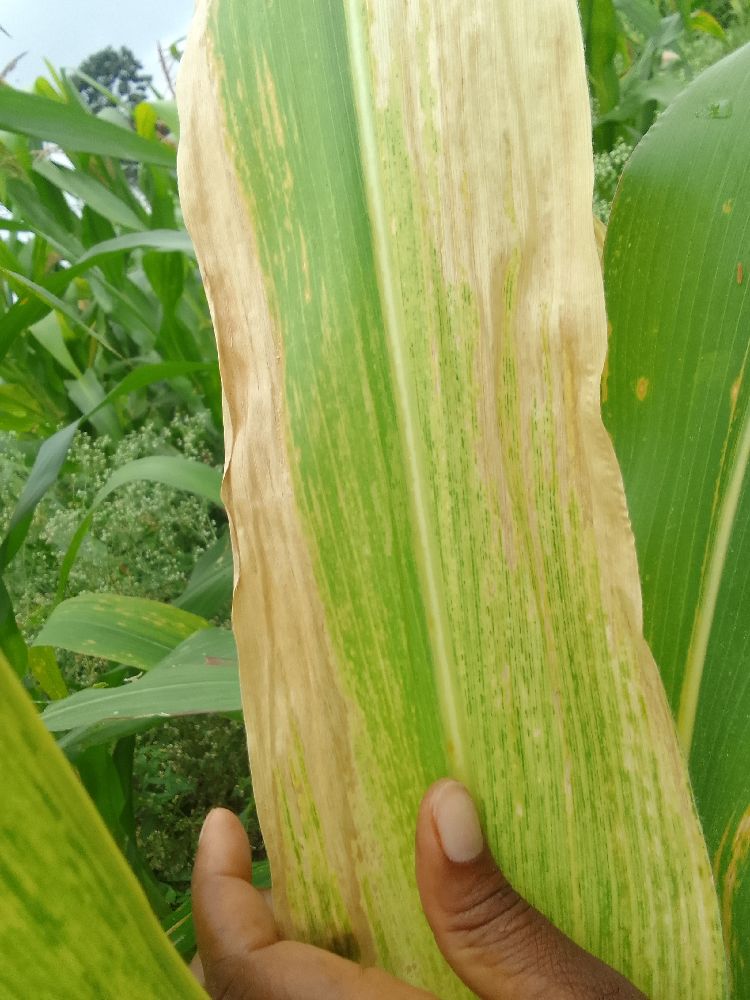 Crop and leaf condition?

maize, maize lethal necrosis
